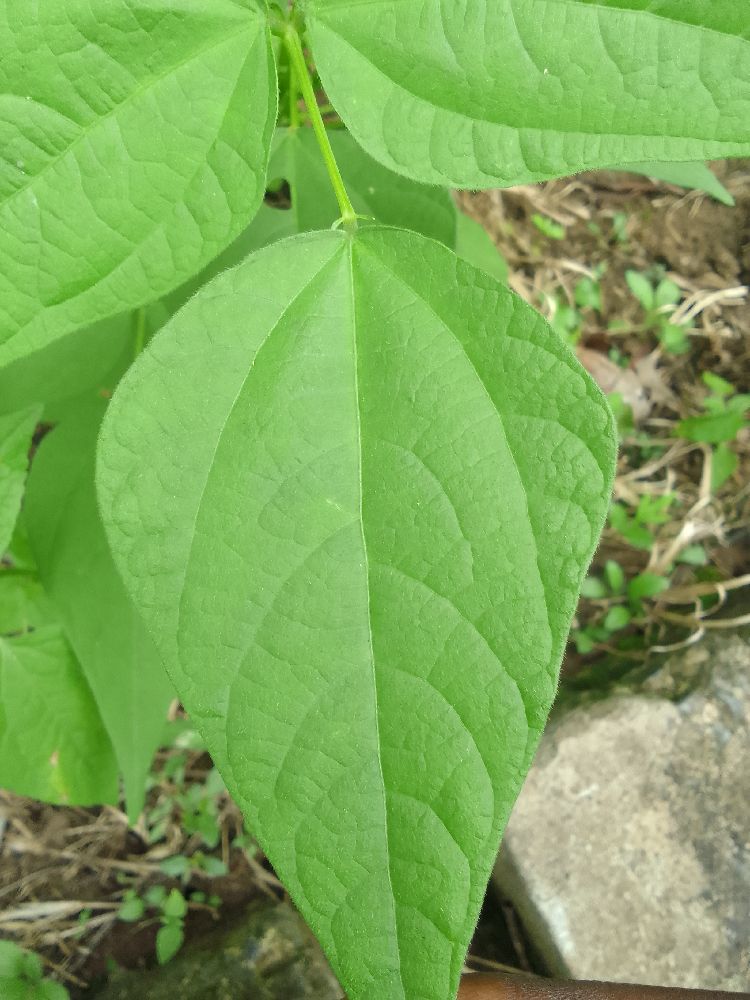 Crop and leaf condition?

common bean, healthy
